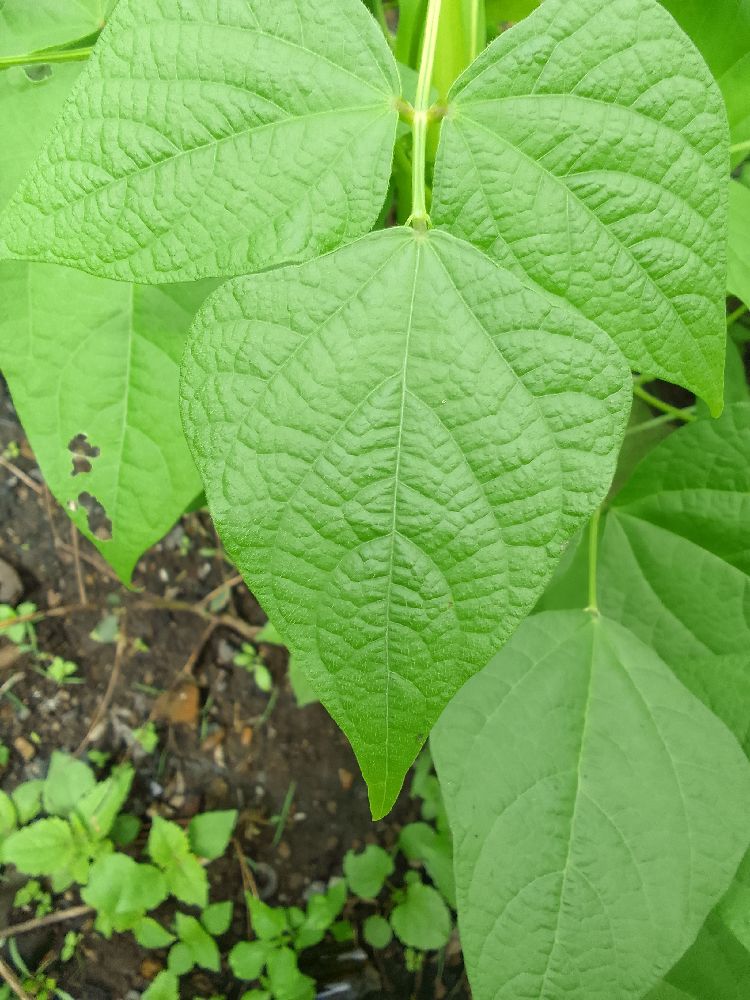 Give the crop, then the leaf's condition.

common bean, healthy
